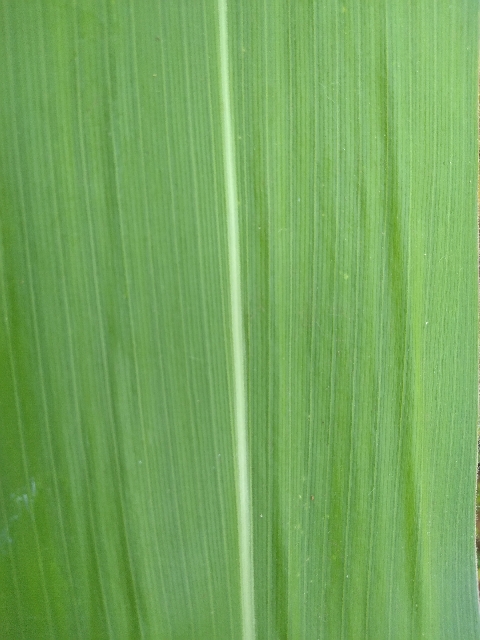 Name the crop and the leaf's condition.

maize, healthy
